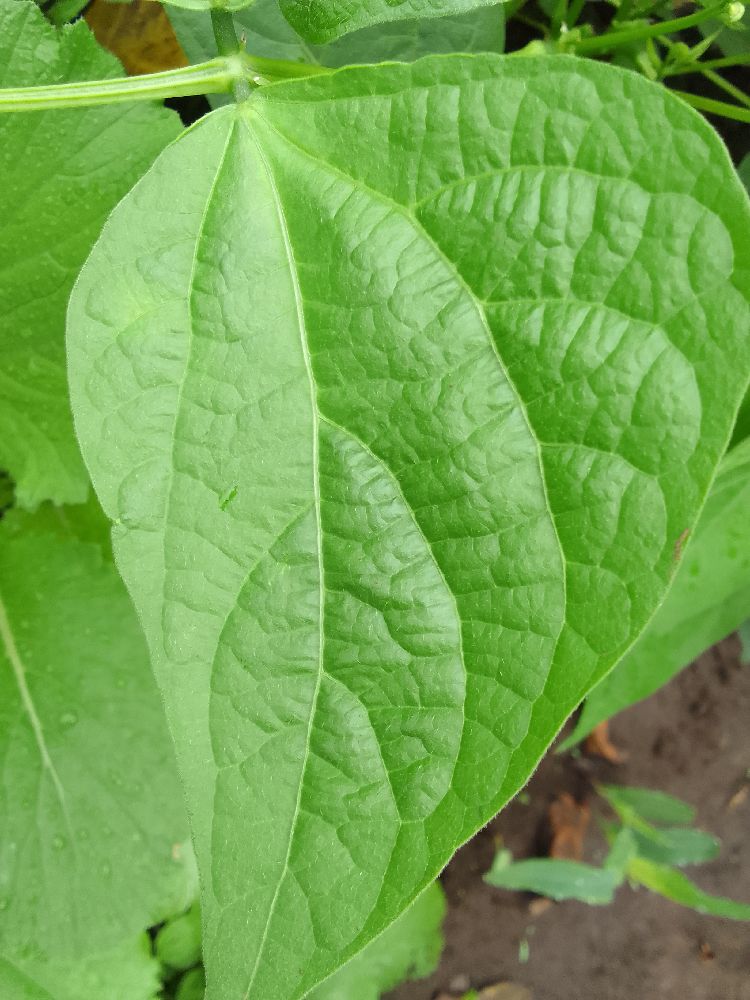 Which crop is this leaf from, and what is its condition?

common bean, healthy
